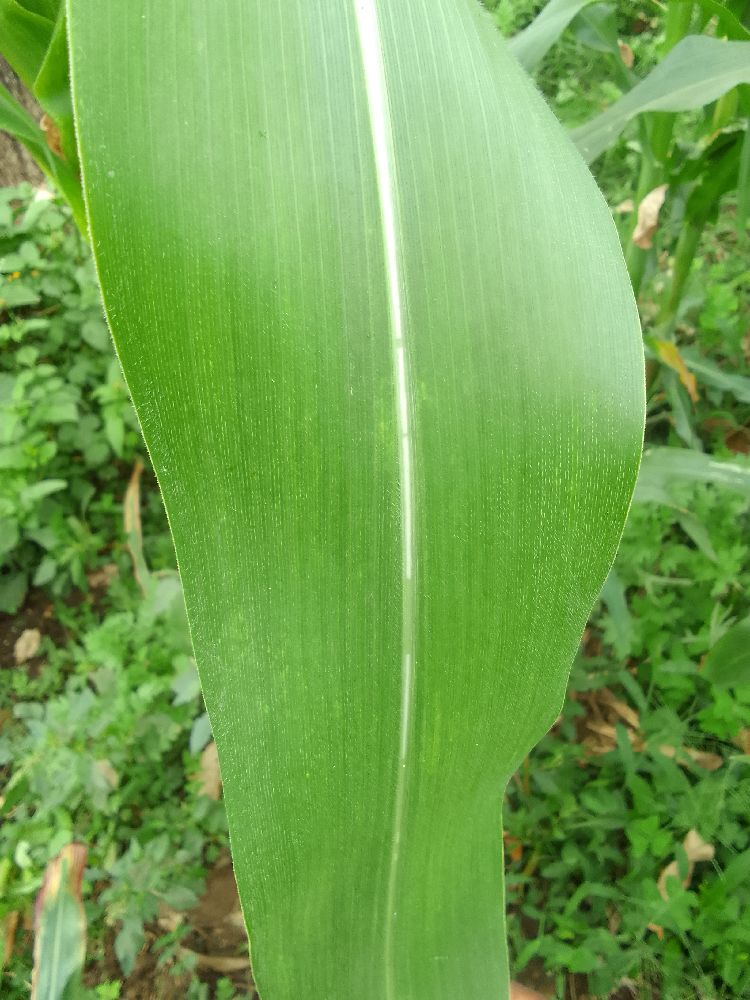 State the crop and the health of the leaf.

maize, healthy
